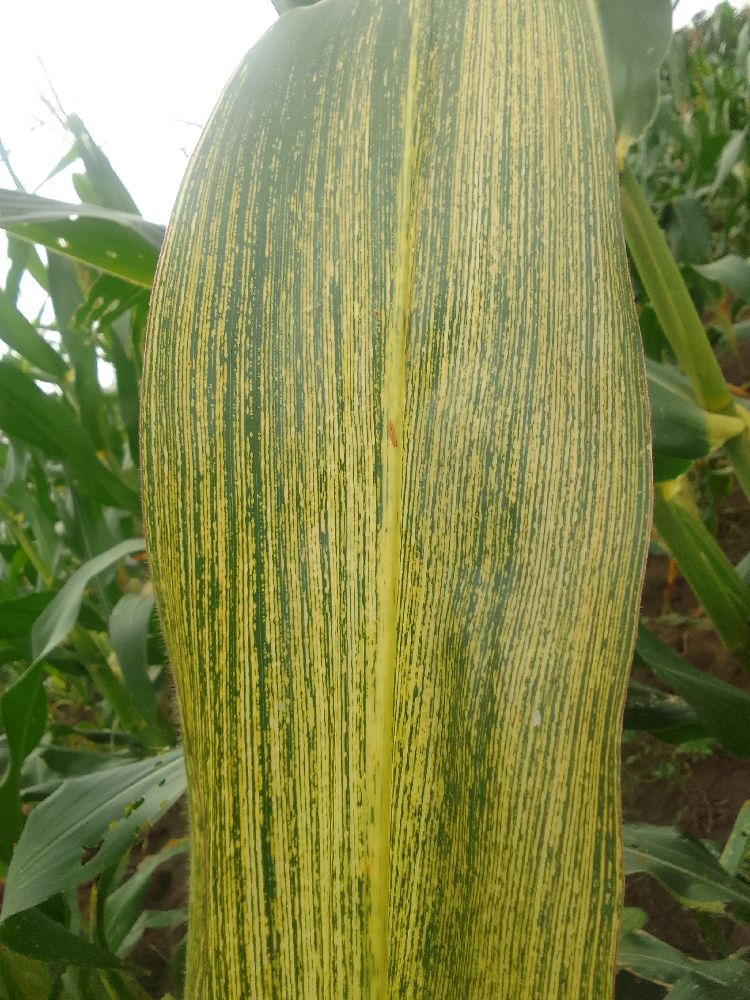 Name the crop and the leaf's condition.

maize, maize streak virus
